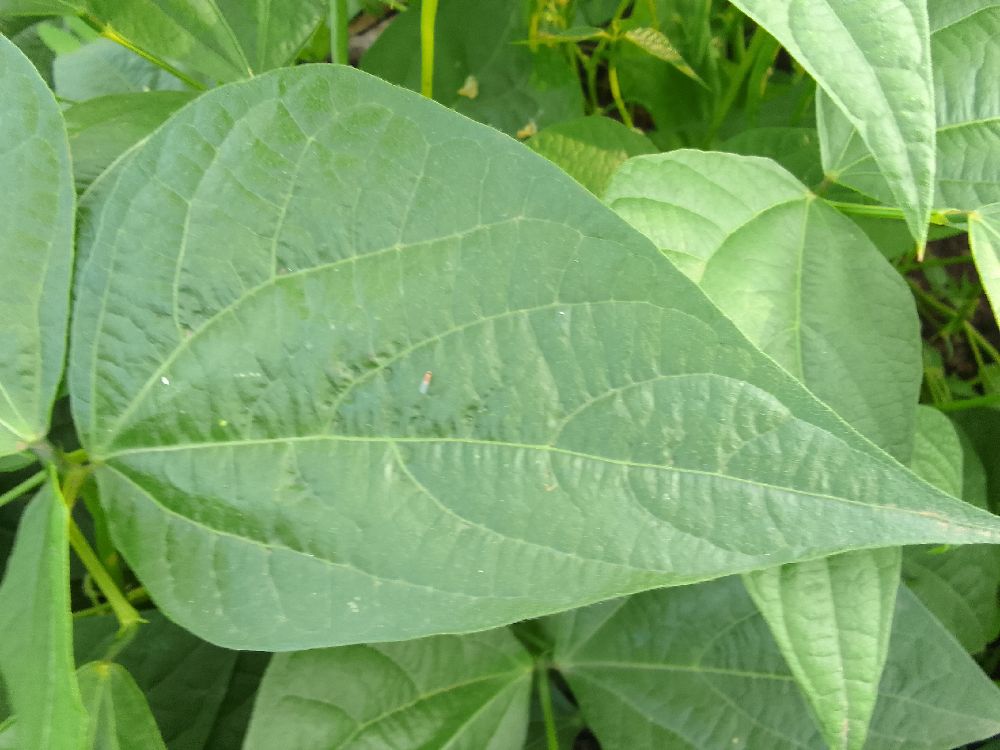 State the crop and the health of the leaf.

common bean, healthy
